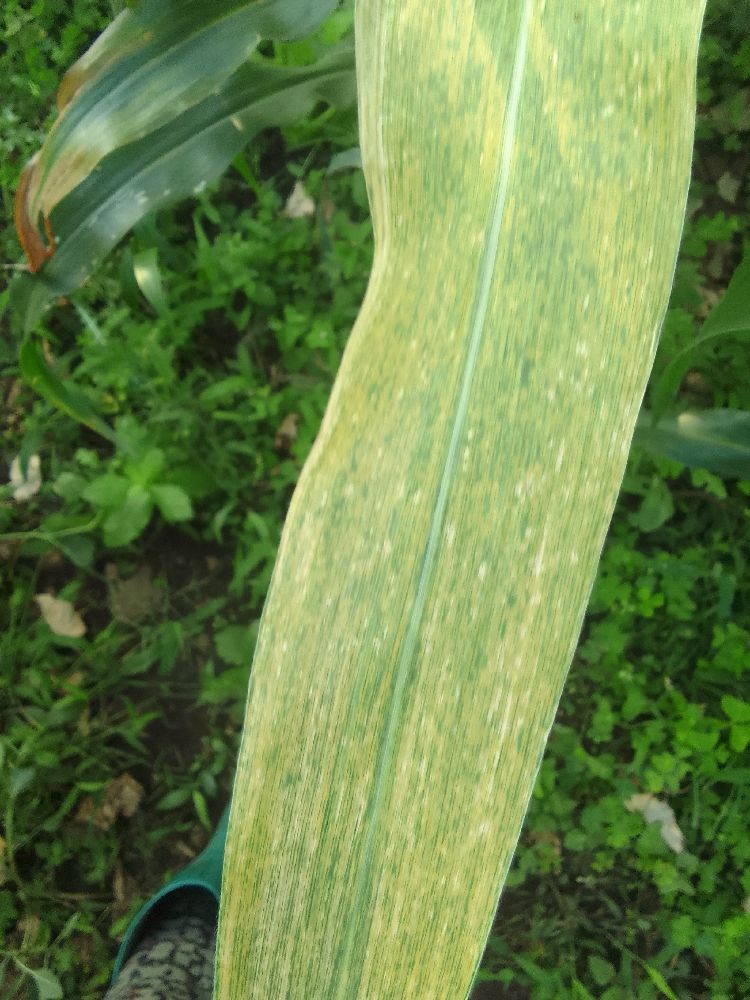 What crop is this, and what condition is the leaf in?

maize, maize lethal necrosis
